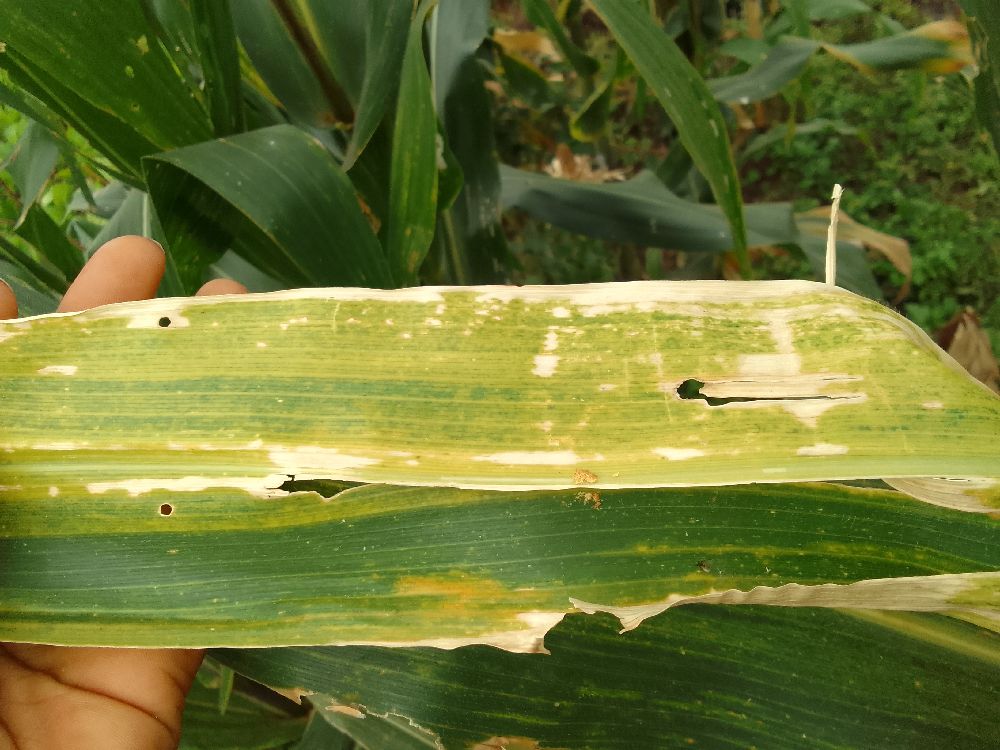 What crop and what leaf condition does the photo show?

maize, maize lethal necrosis
